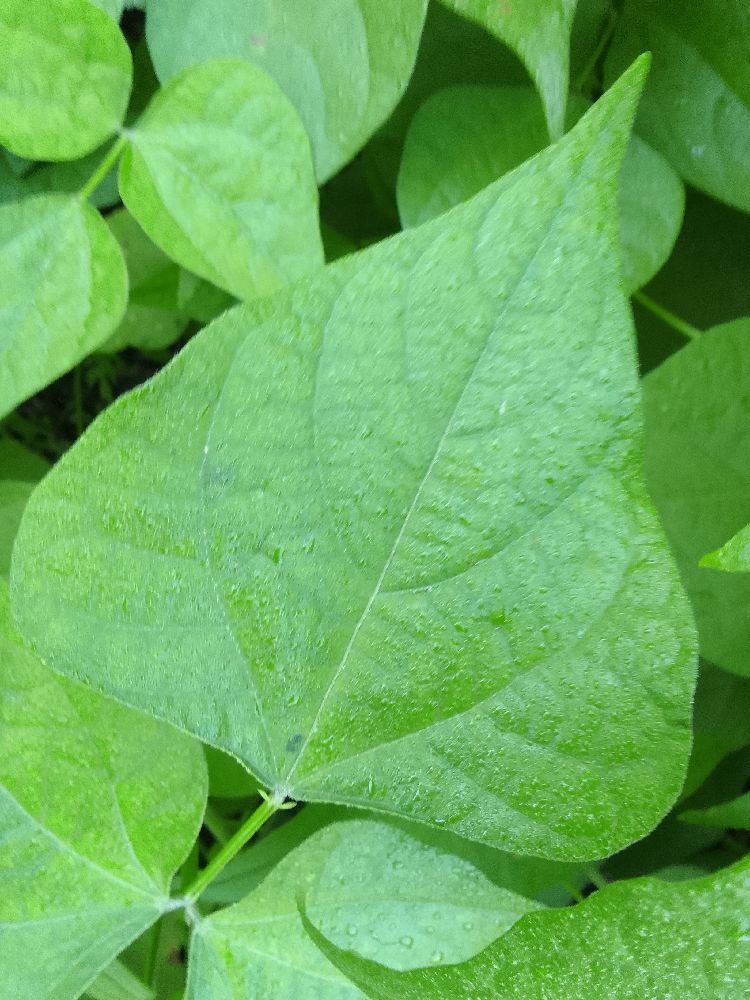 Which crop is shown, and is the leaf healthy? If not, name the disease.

common bean, healthy
